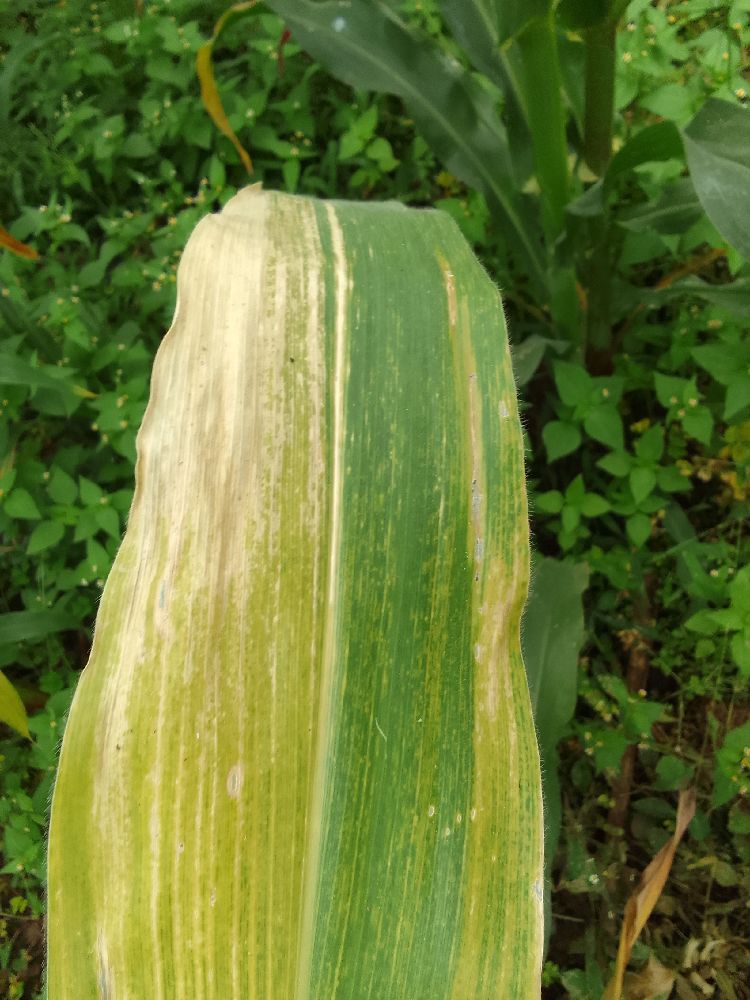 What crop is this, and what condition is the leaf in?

maize, maize lethal necrosis
